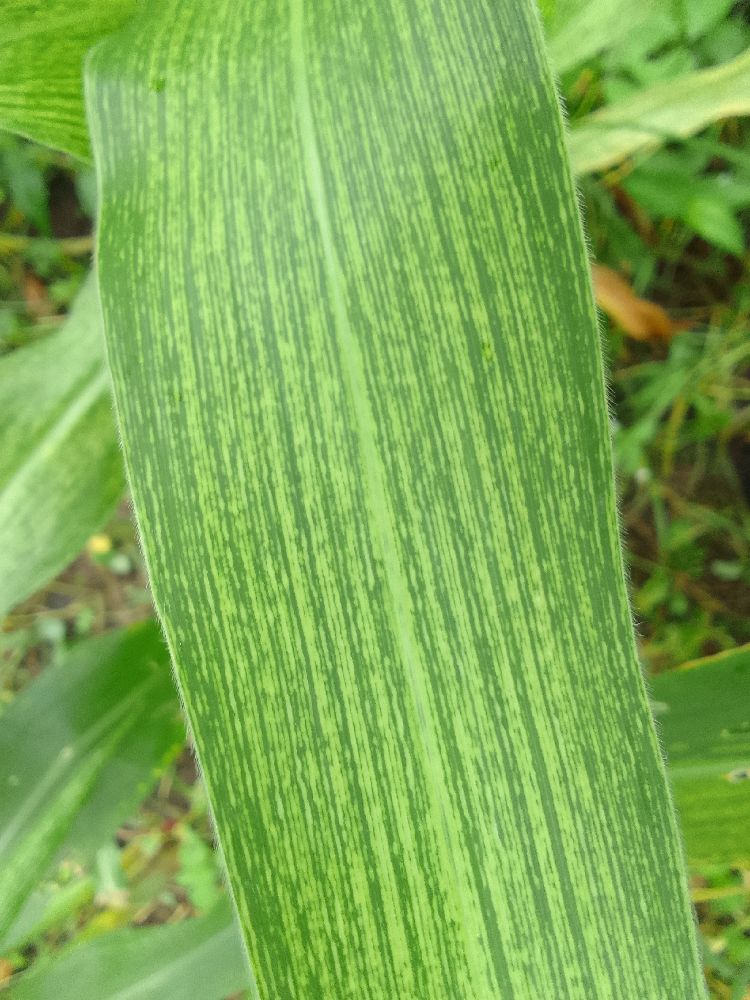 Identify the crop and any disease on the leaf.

maize, maize streak virus
